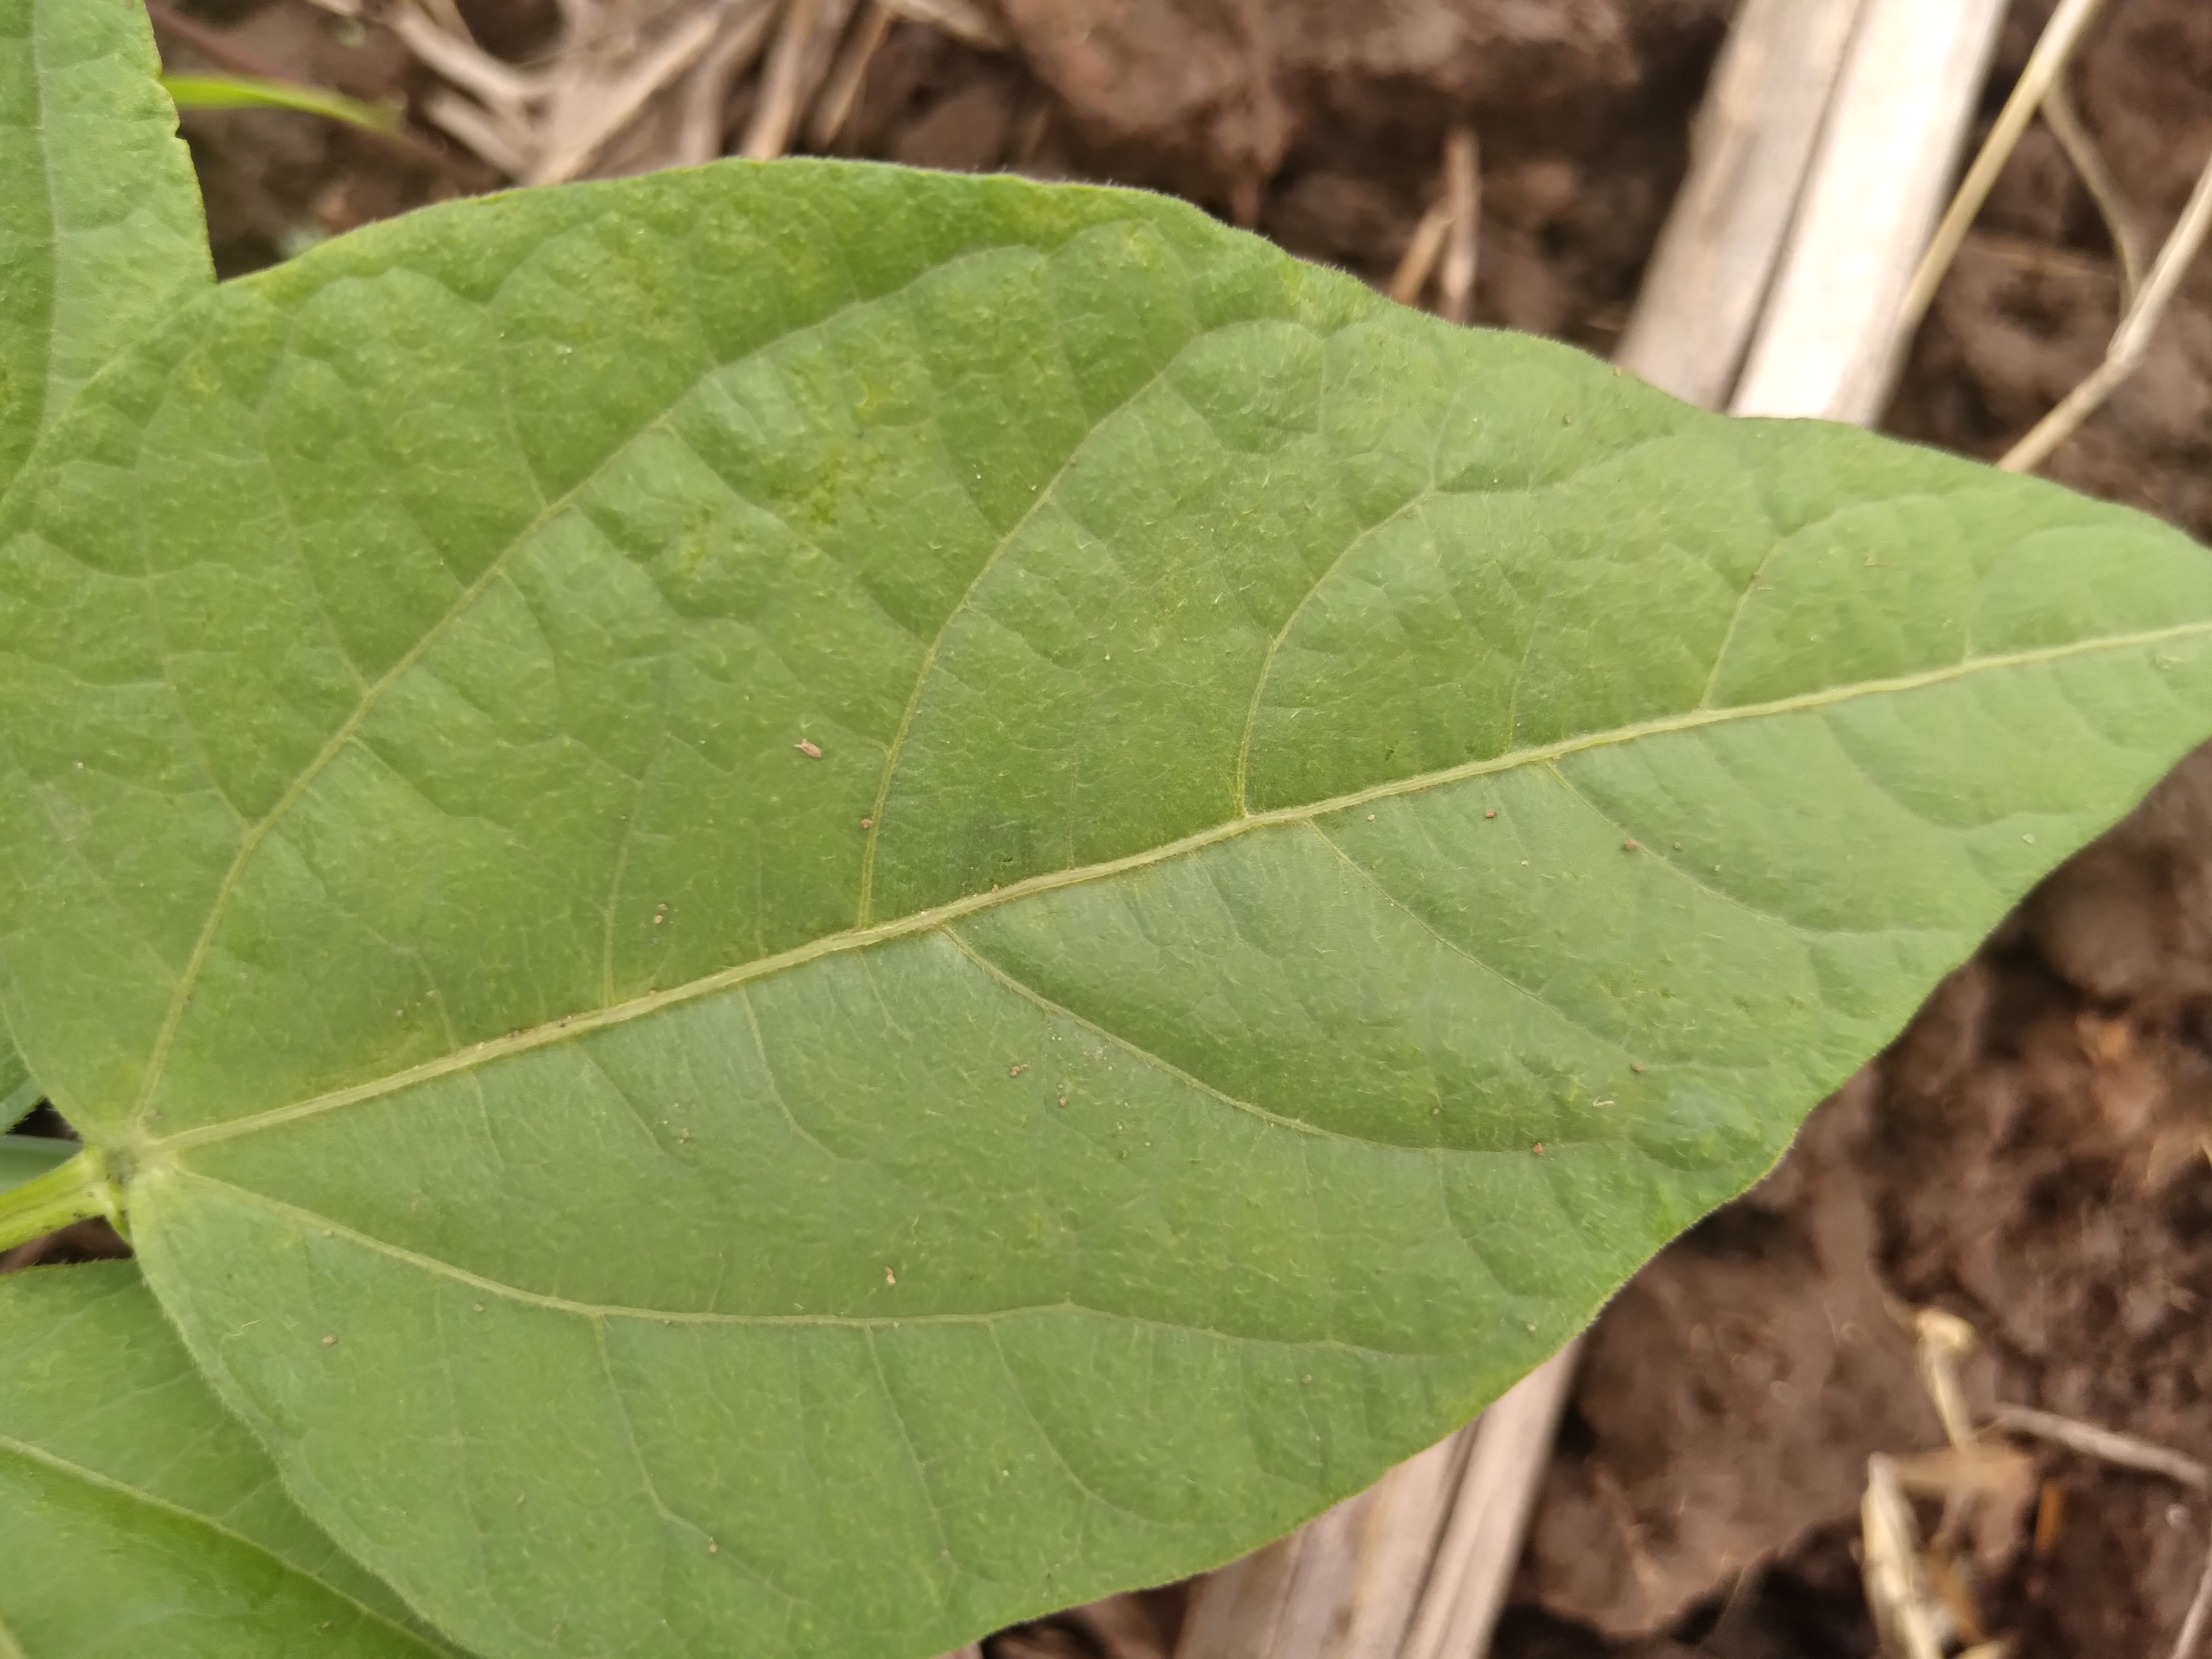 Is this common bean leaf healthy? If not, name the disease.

healthy
